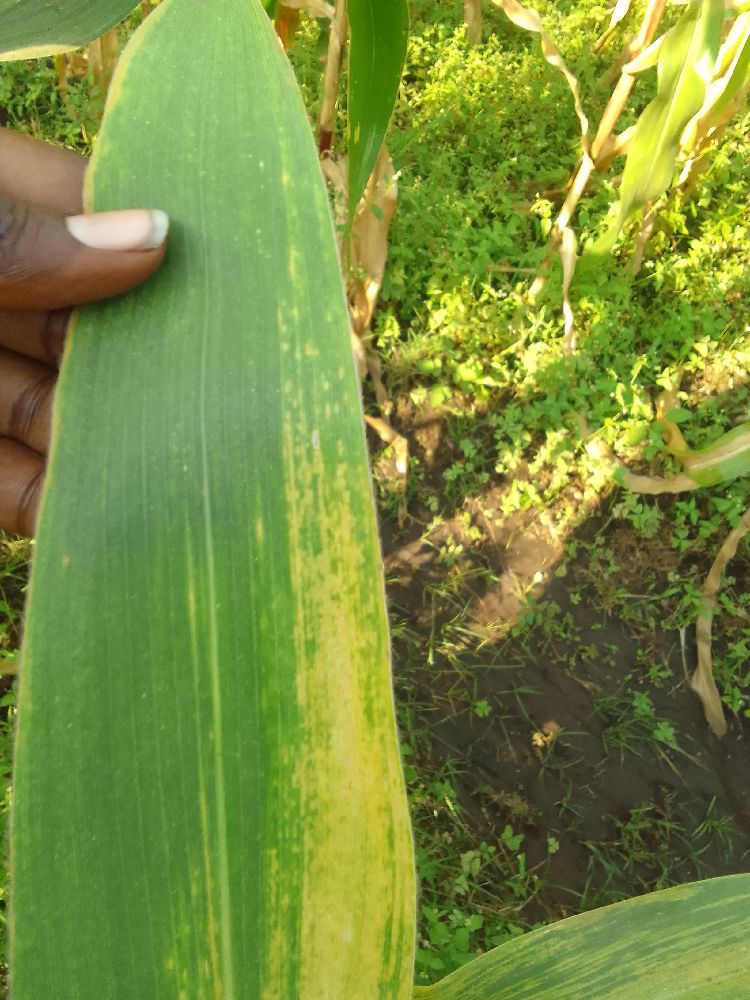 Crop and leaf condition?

maize, maize lethal necrosis
